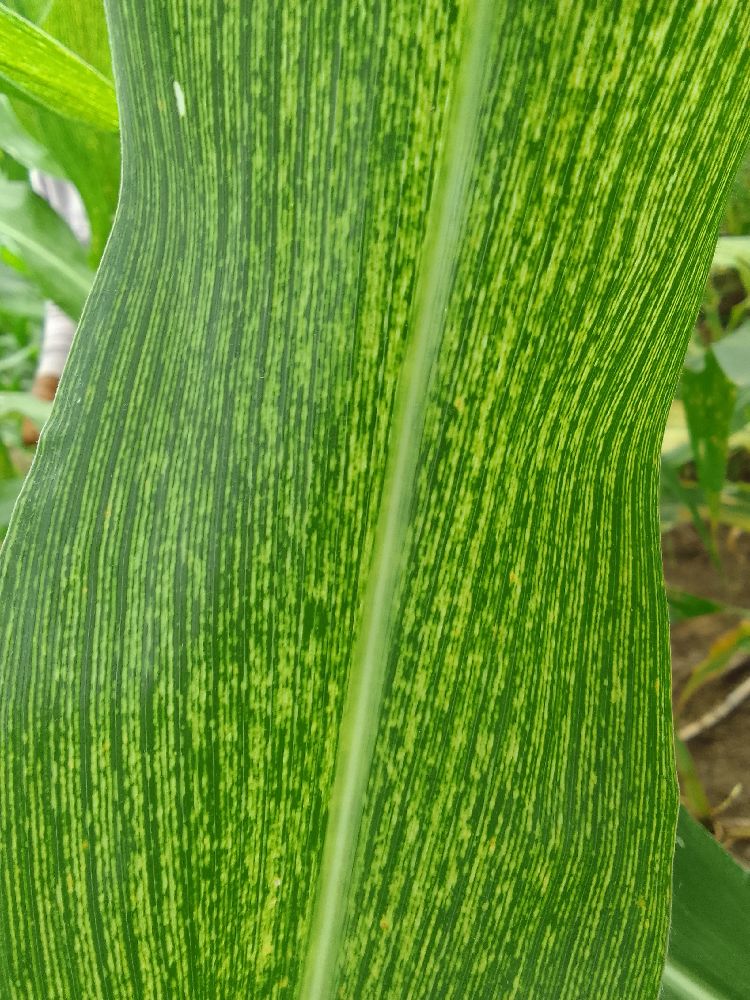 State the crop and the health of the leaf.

maize, maize streak virus
